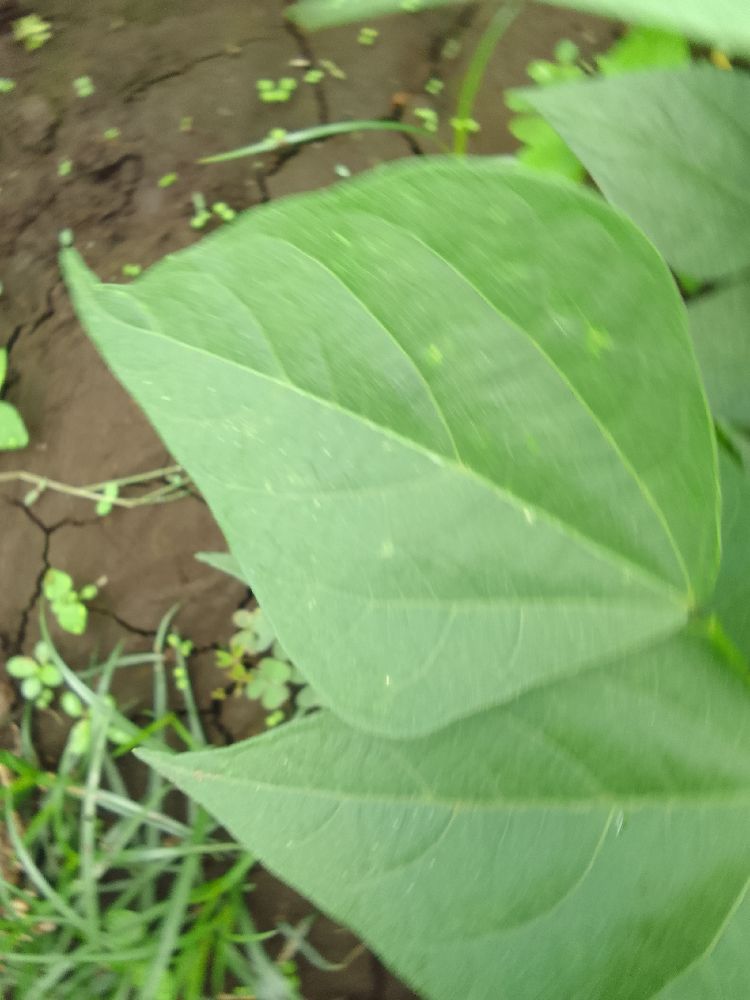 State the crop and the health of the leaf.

common bean, healthy
